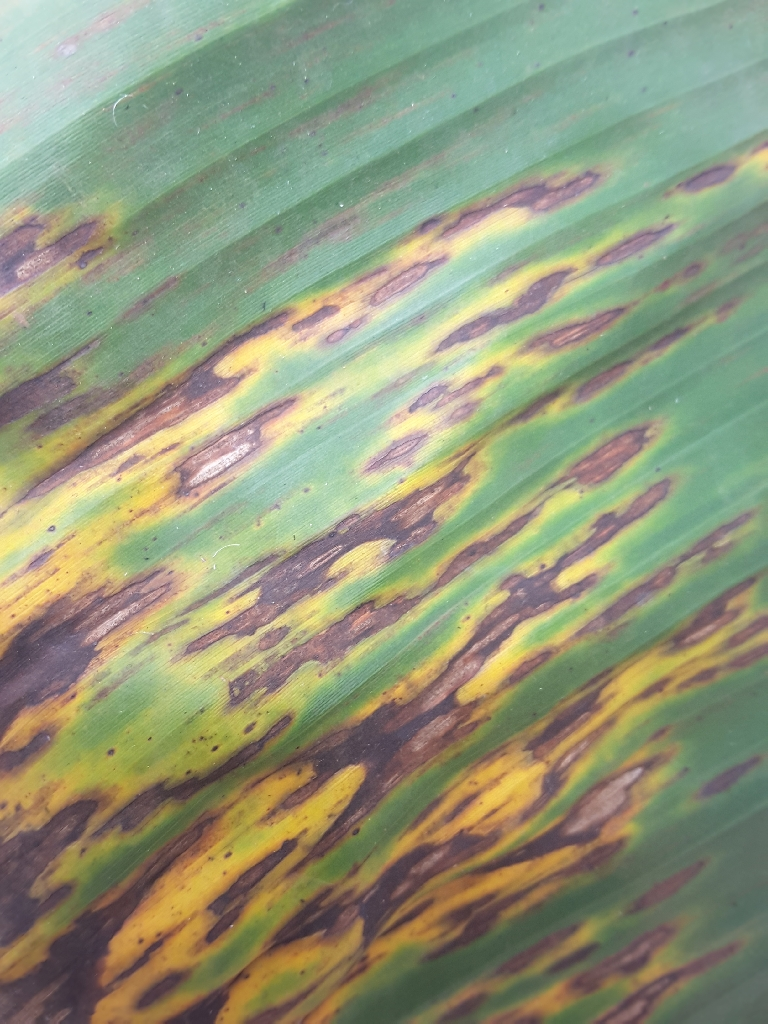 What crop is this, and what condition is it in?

banana, black sigatoka
